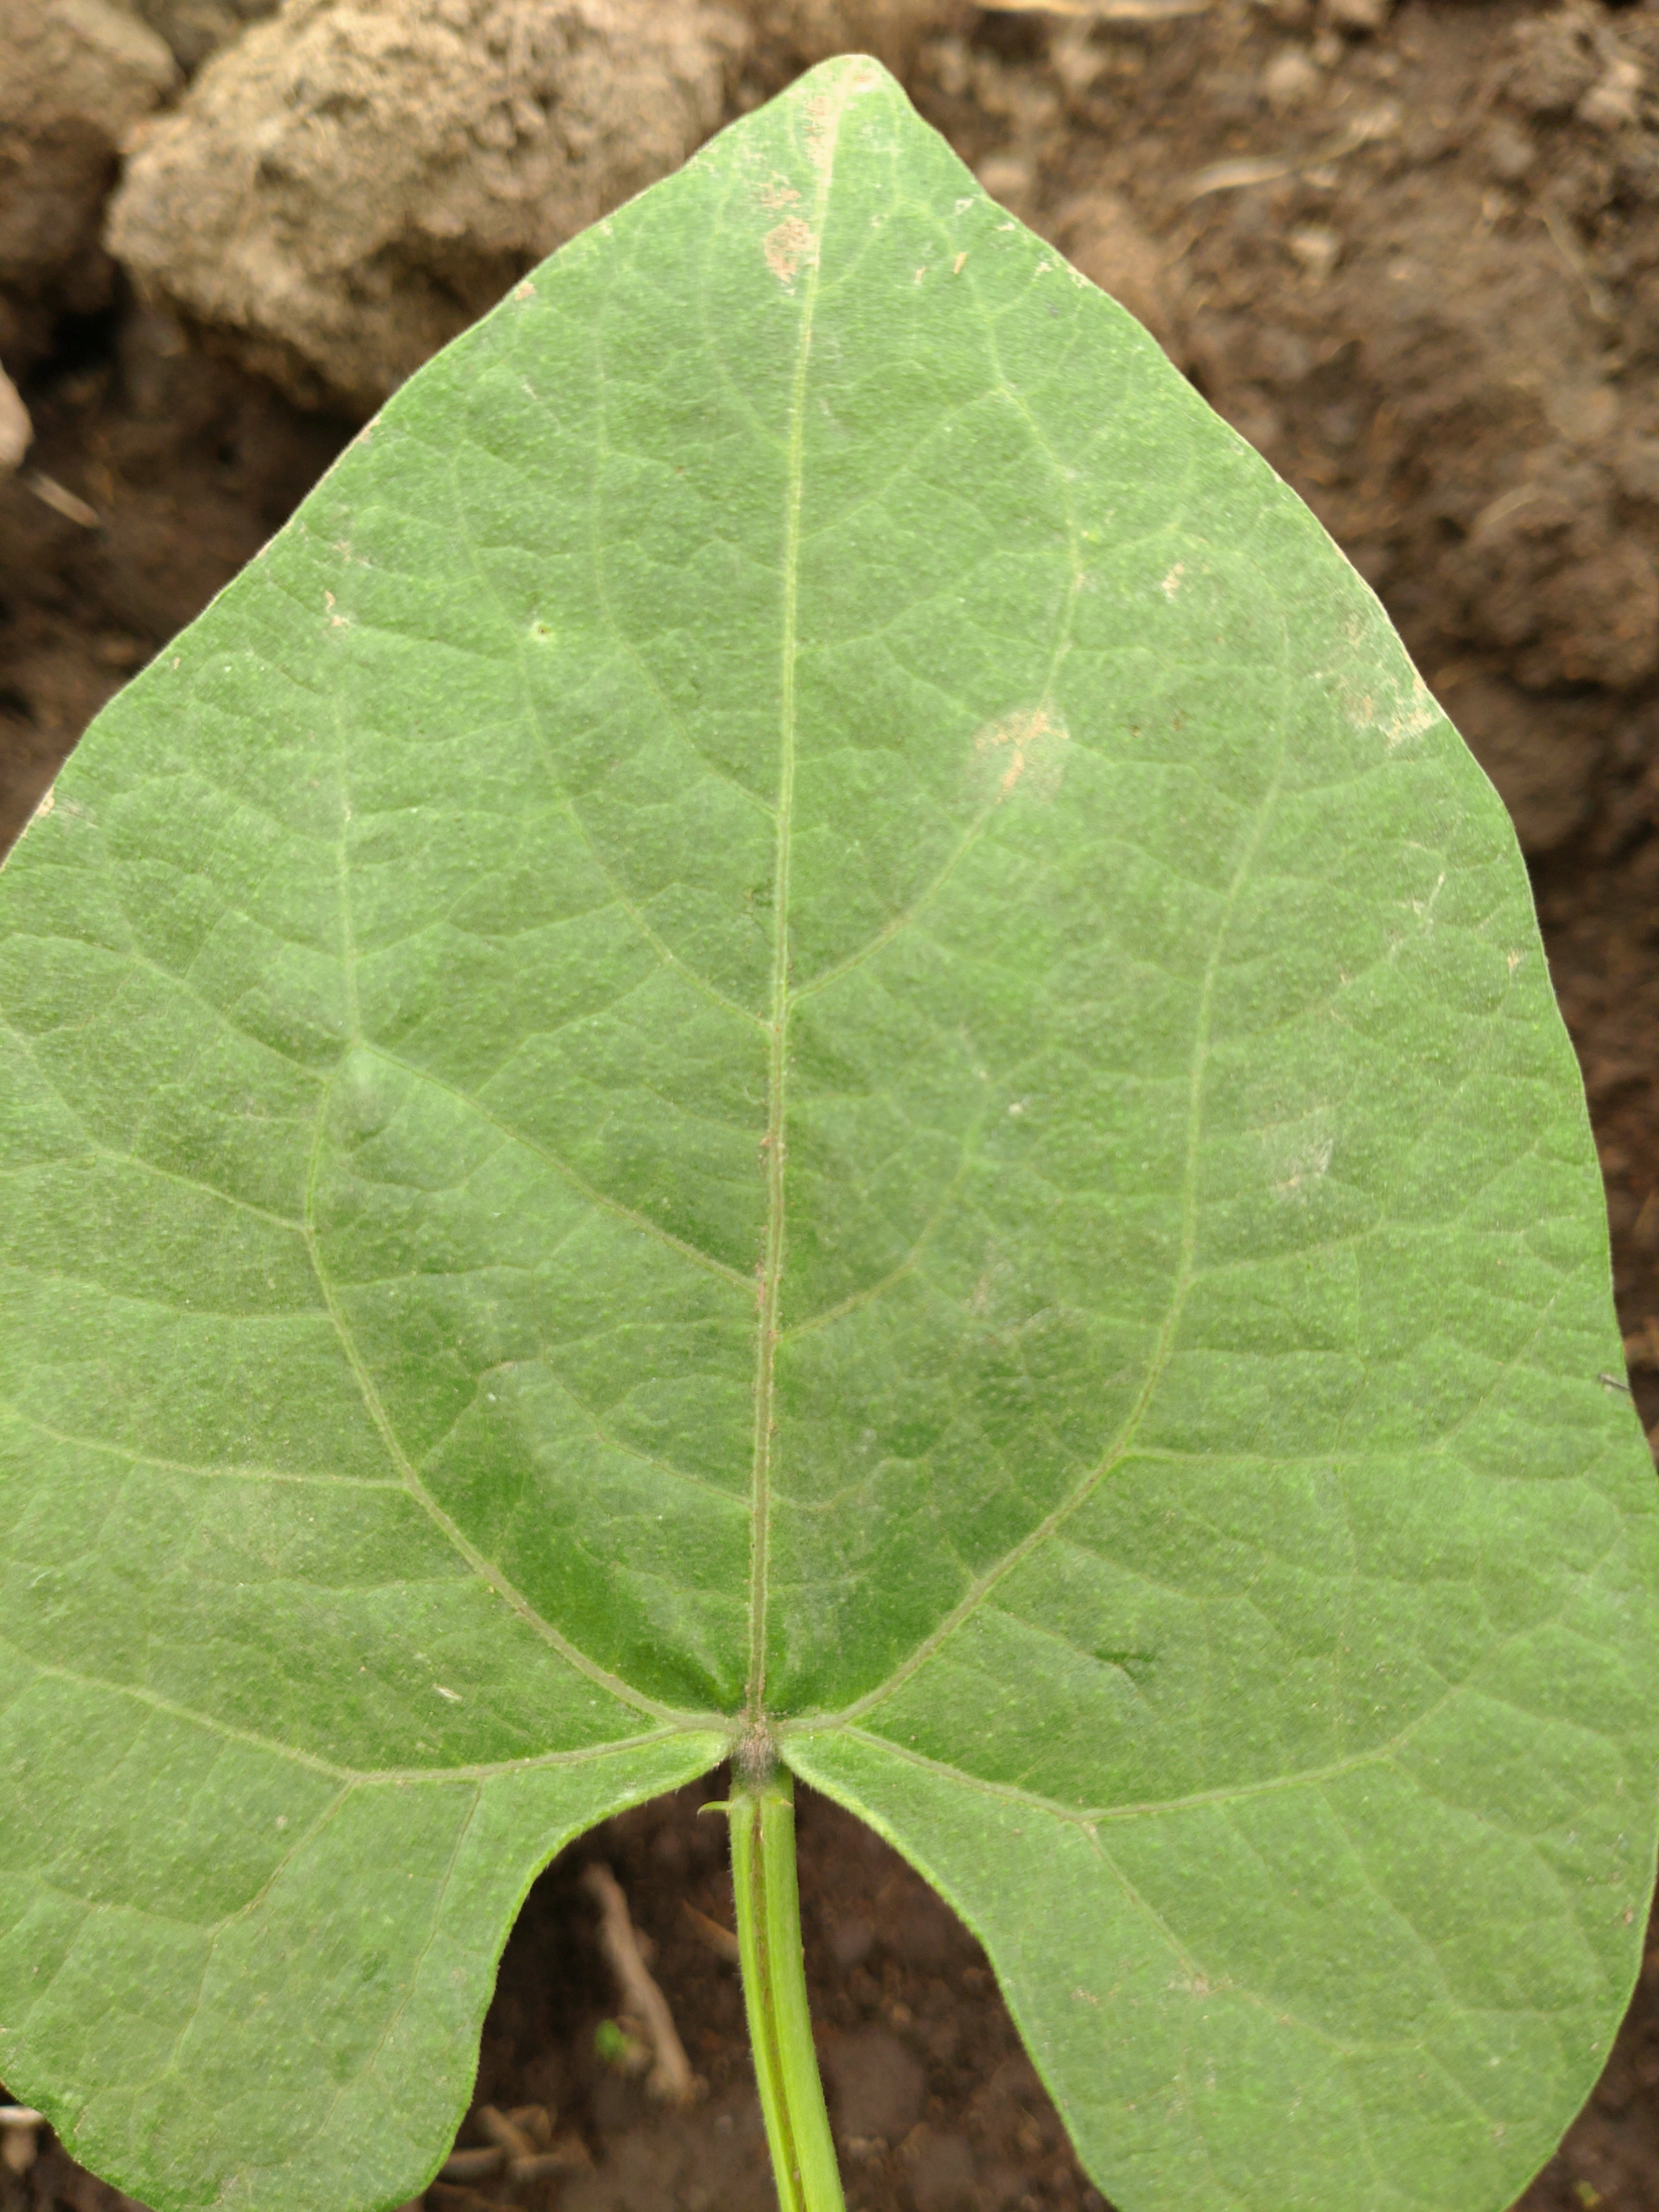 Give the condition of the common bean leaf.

healthy
